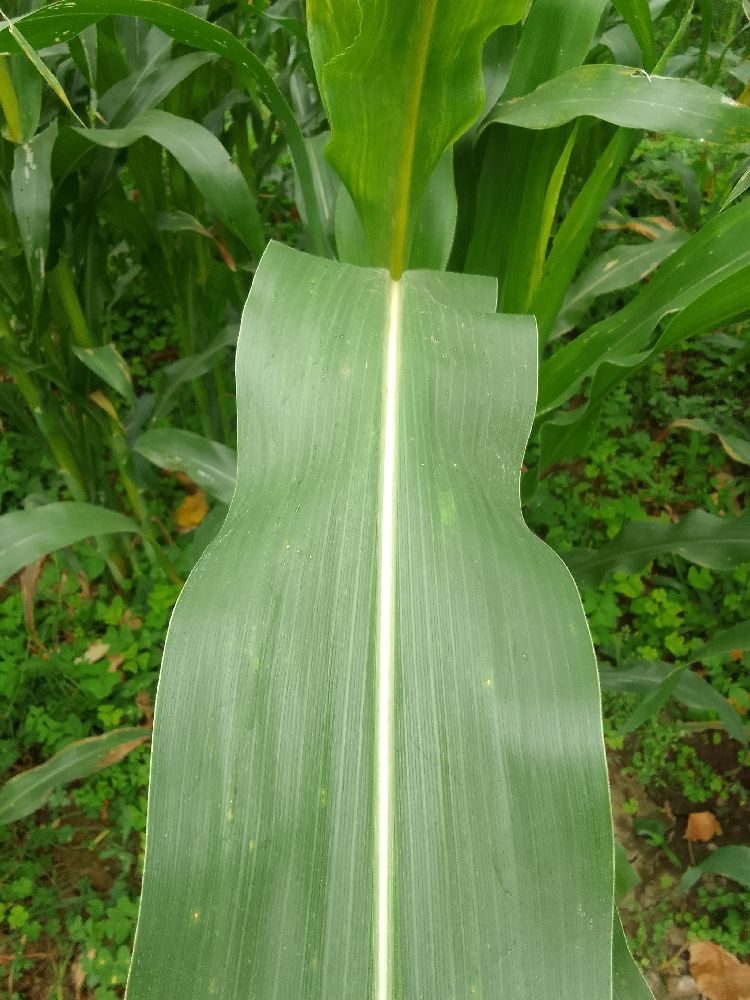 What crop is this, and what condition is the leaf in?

maize, healthy
